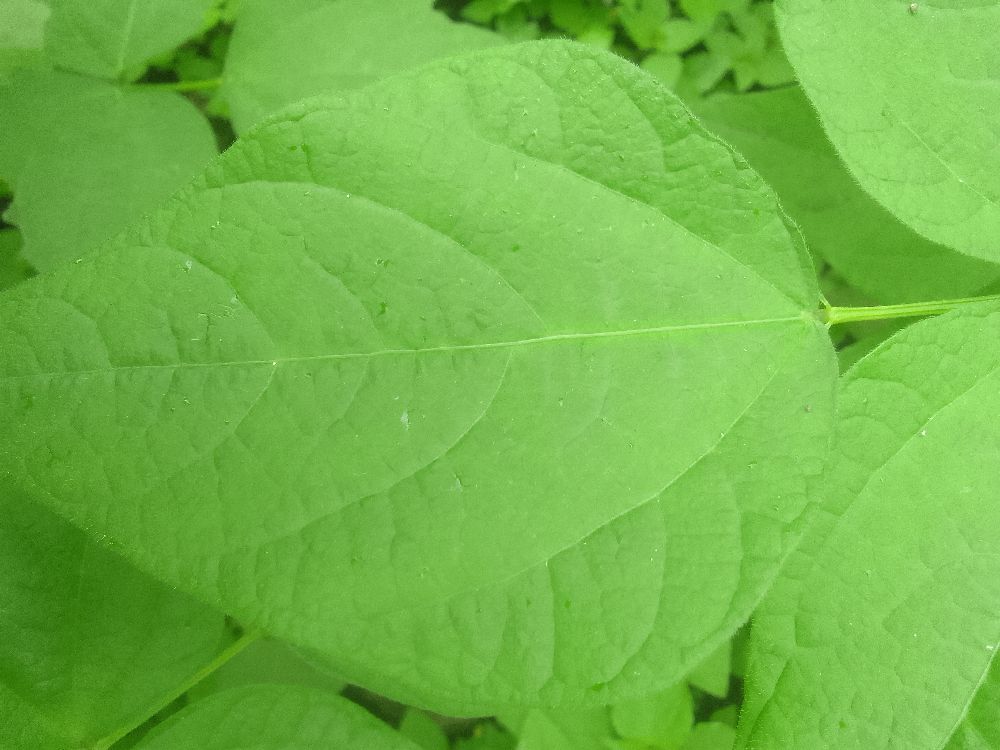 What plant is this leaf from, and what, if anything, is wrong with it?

common bean, healthy
